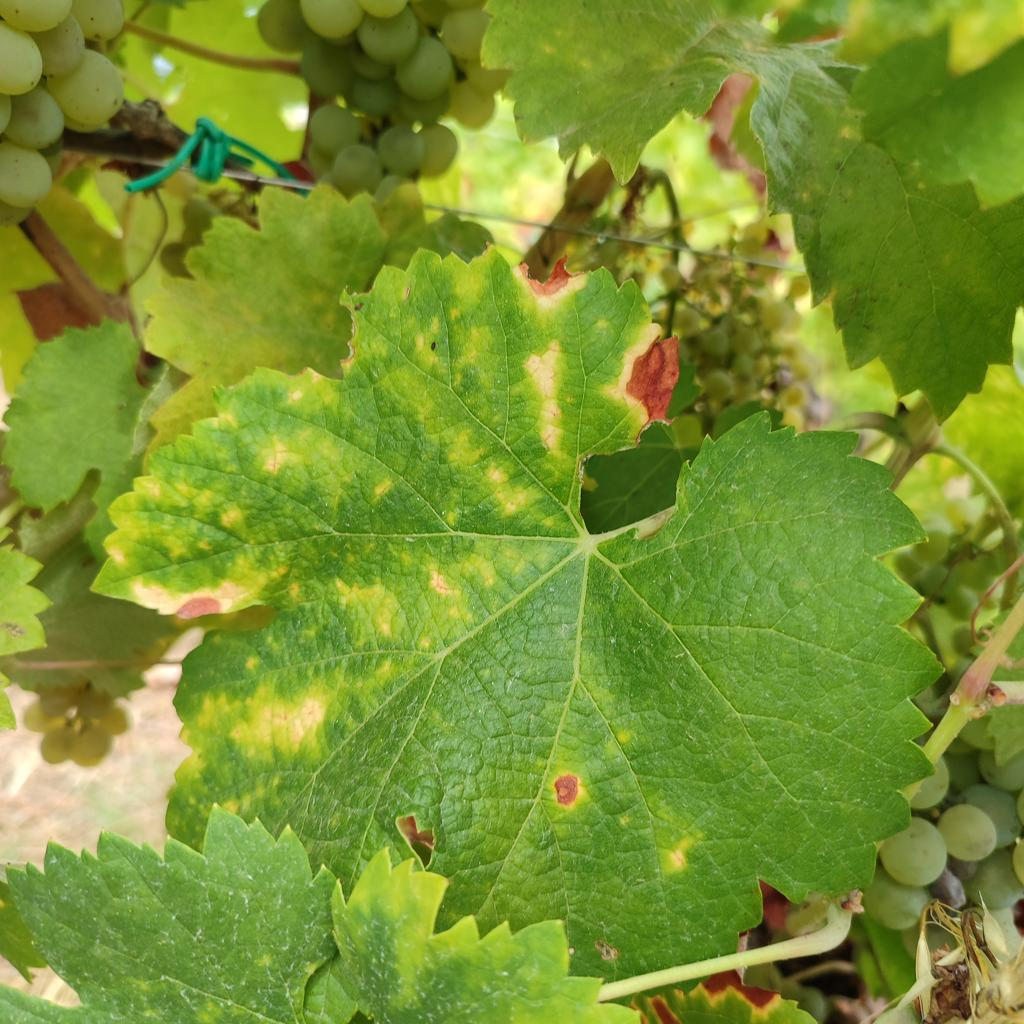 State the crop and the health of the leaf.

grapevine, esca complex
